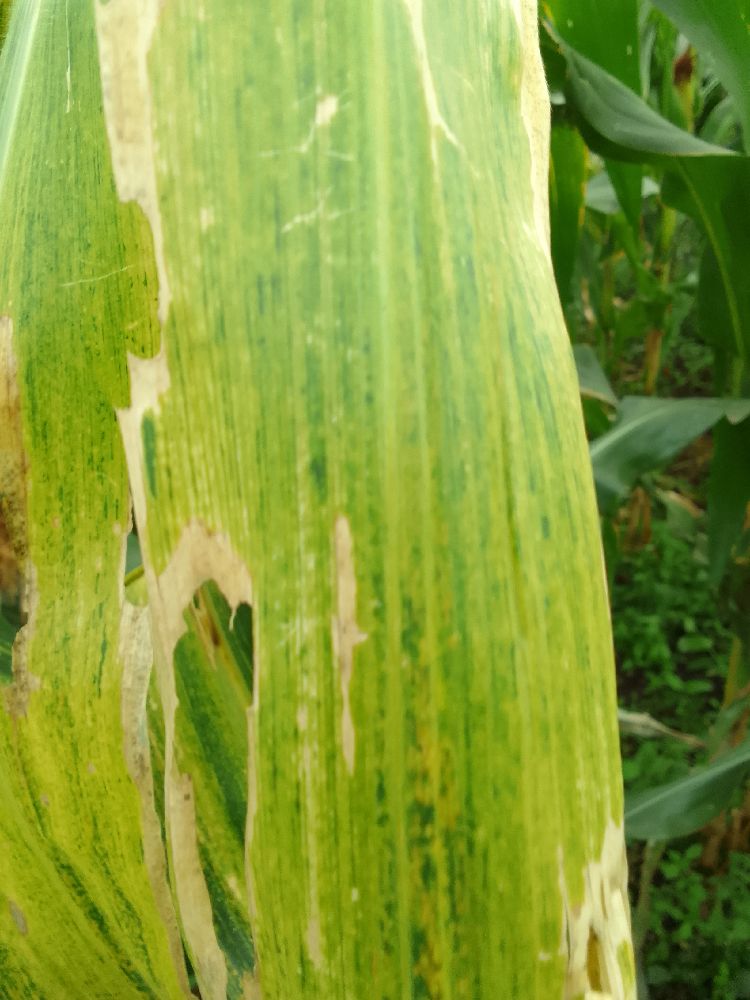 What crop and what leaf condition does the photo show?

maize, maize lethal necrosis
